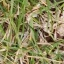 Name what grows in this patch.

grass
